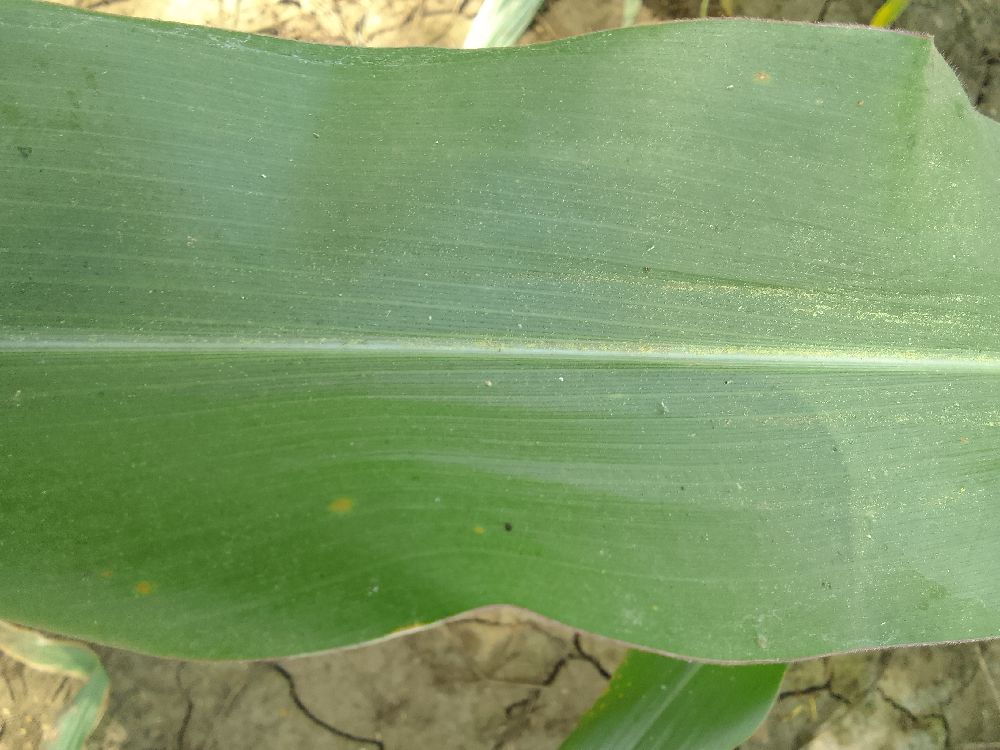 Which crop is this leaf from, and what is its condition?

maize, healthy
